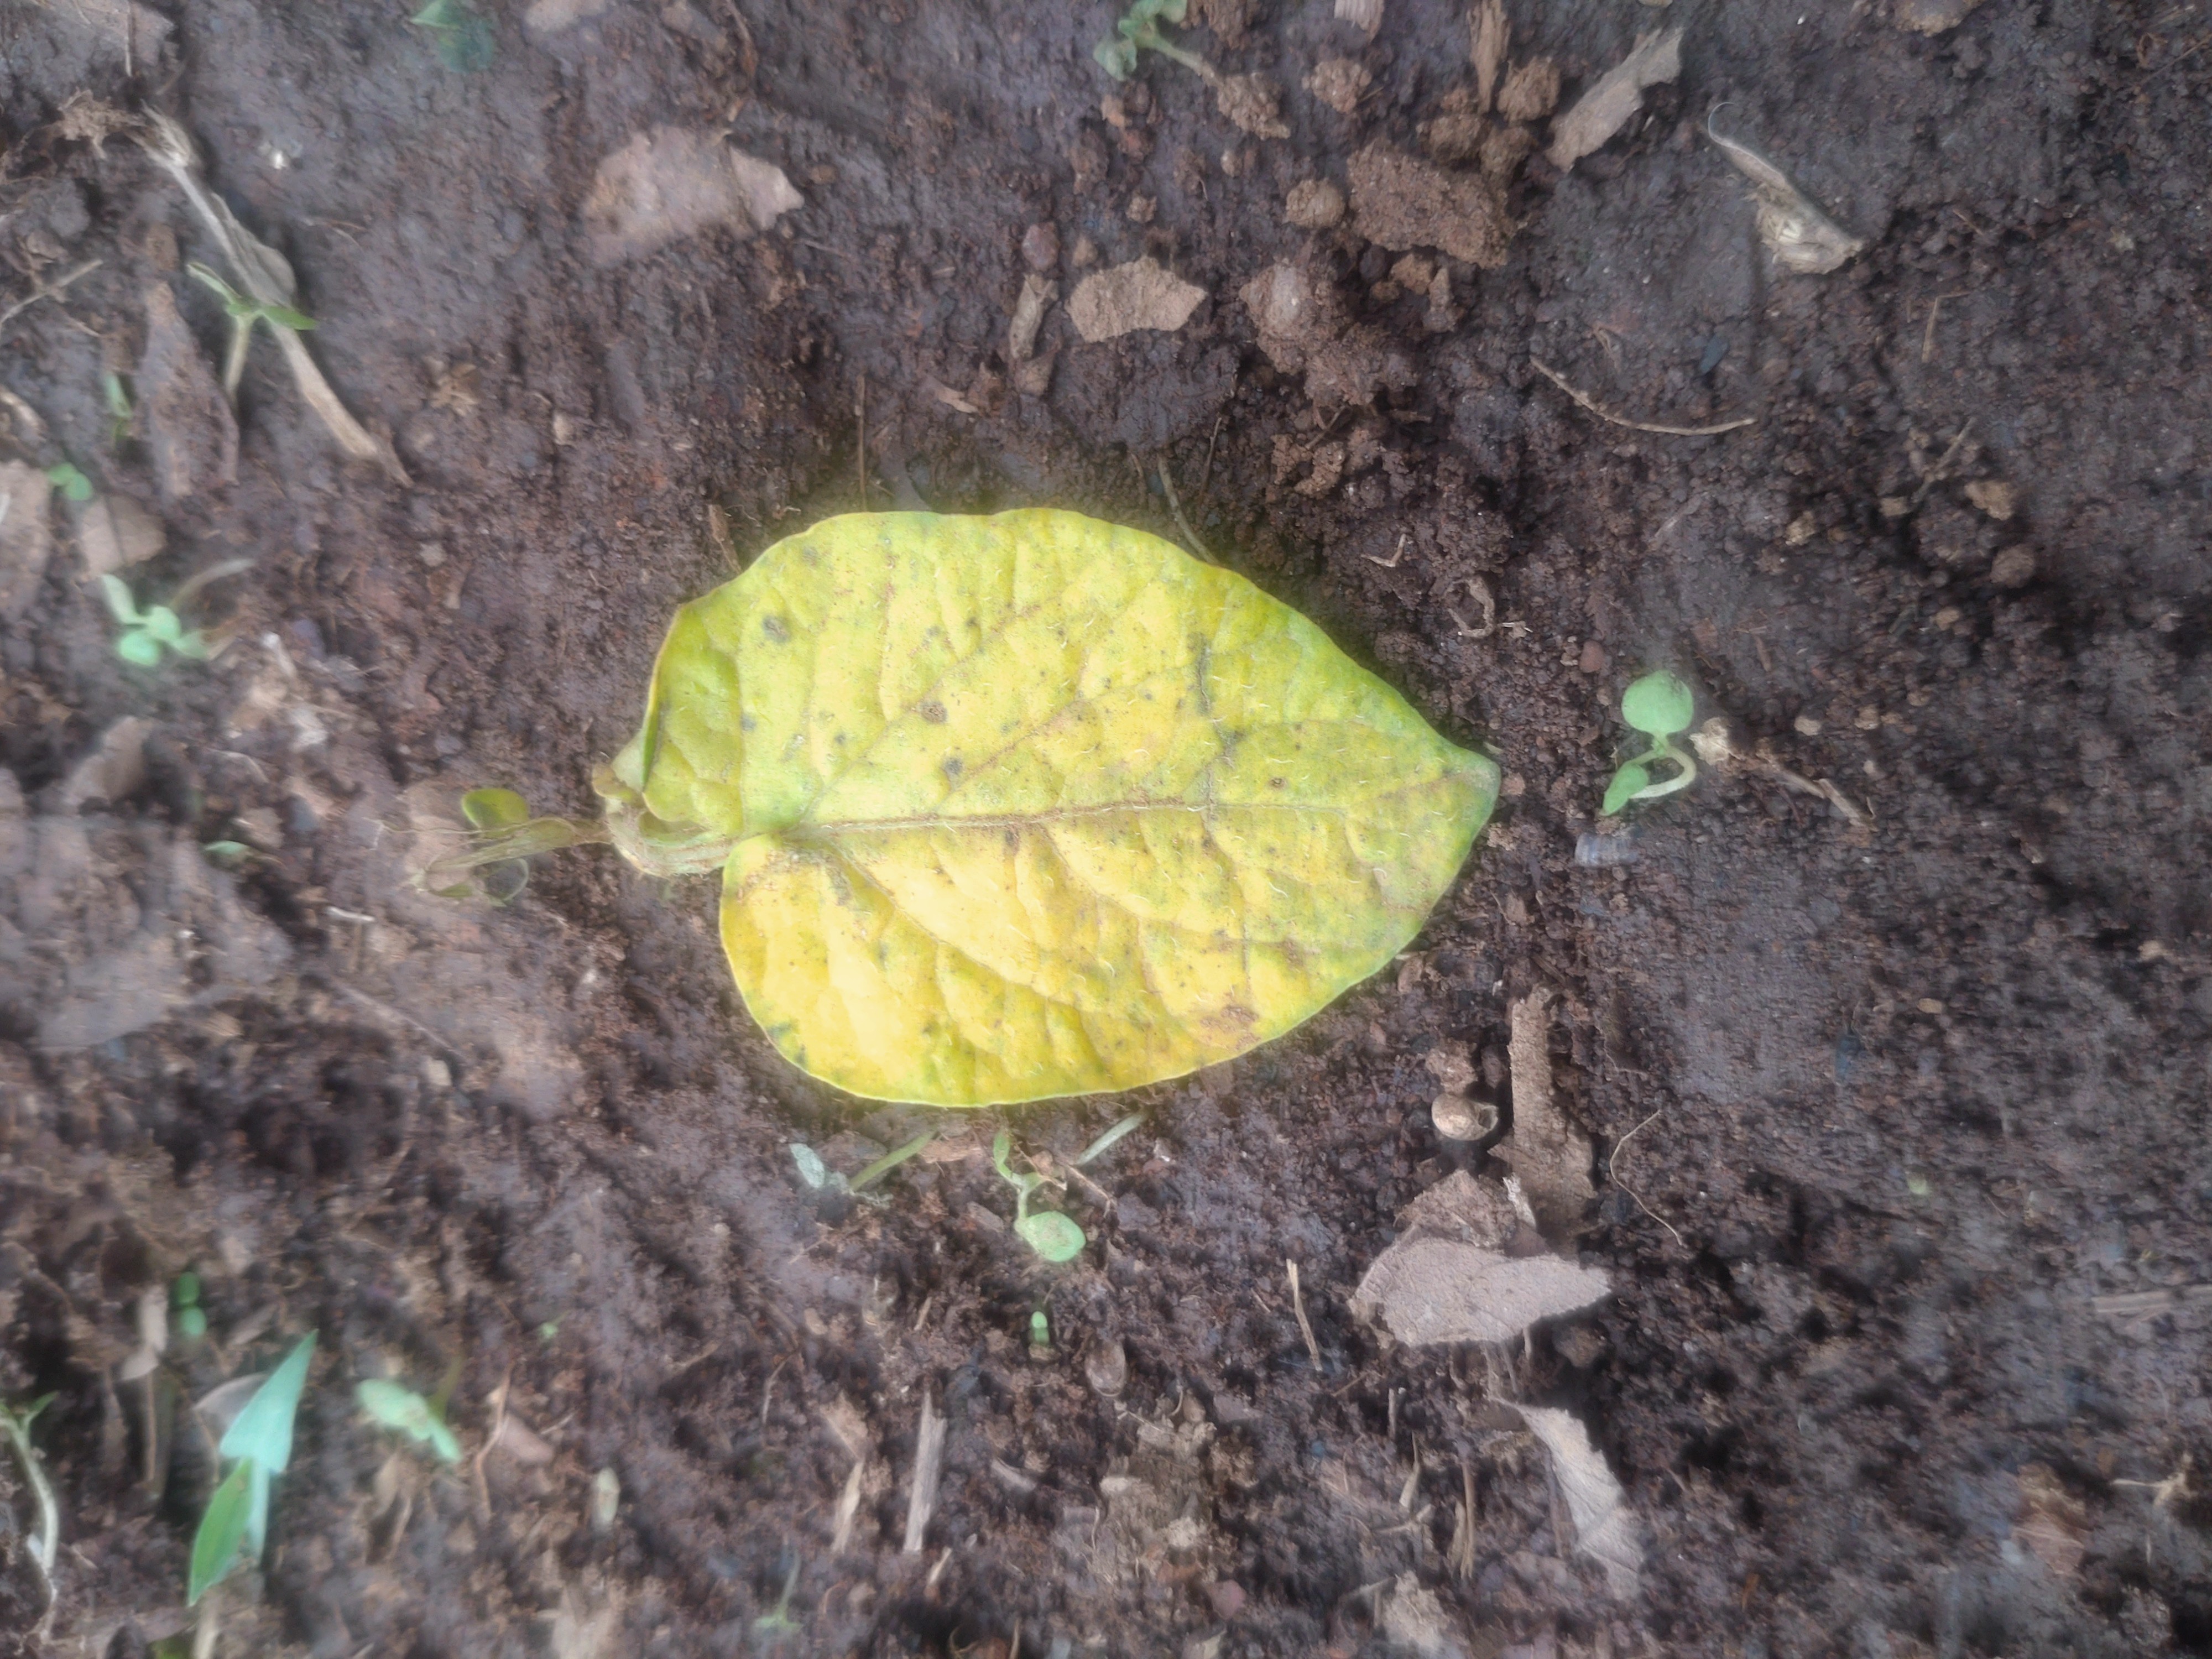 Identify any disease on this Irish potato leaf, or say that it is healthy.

late blight
